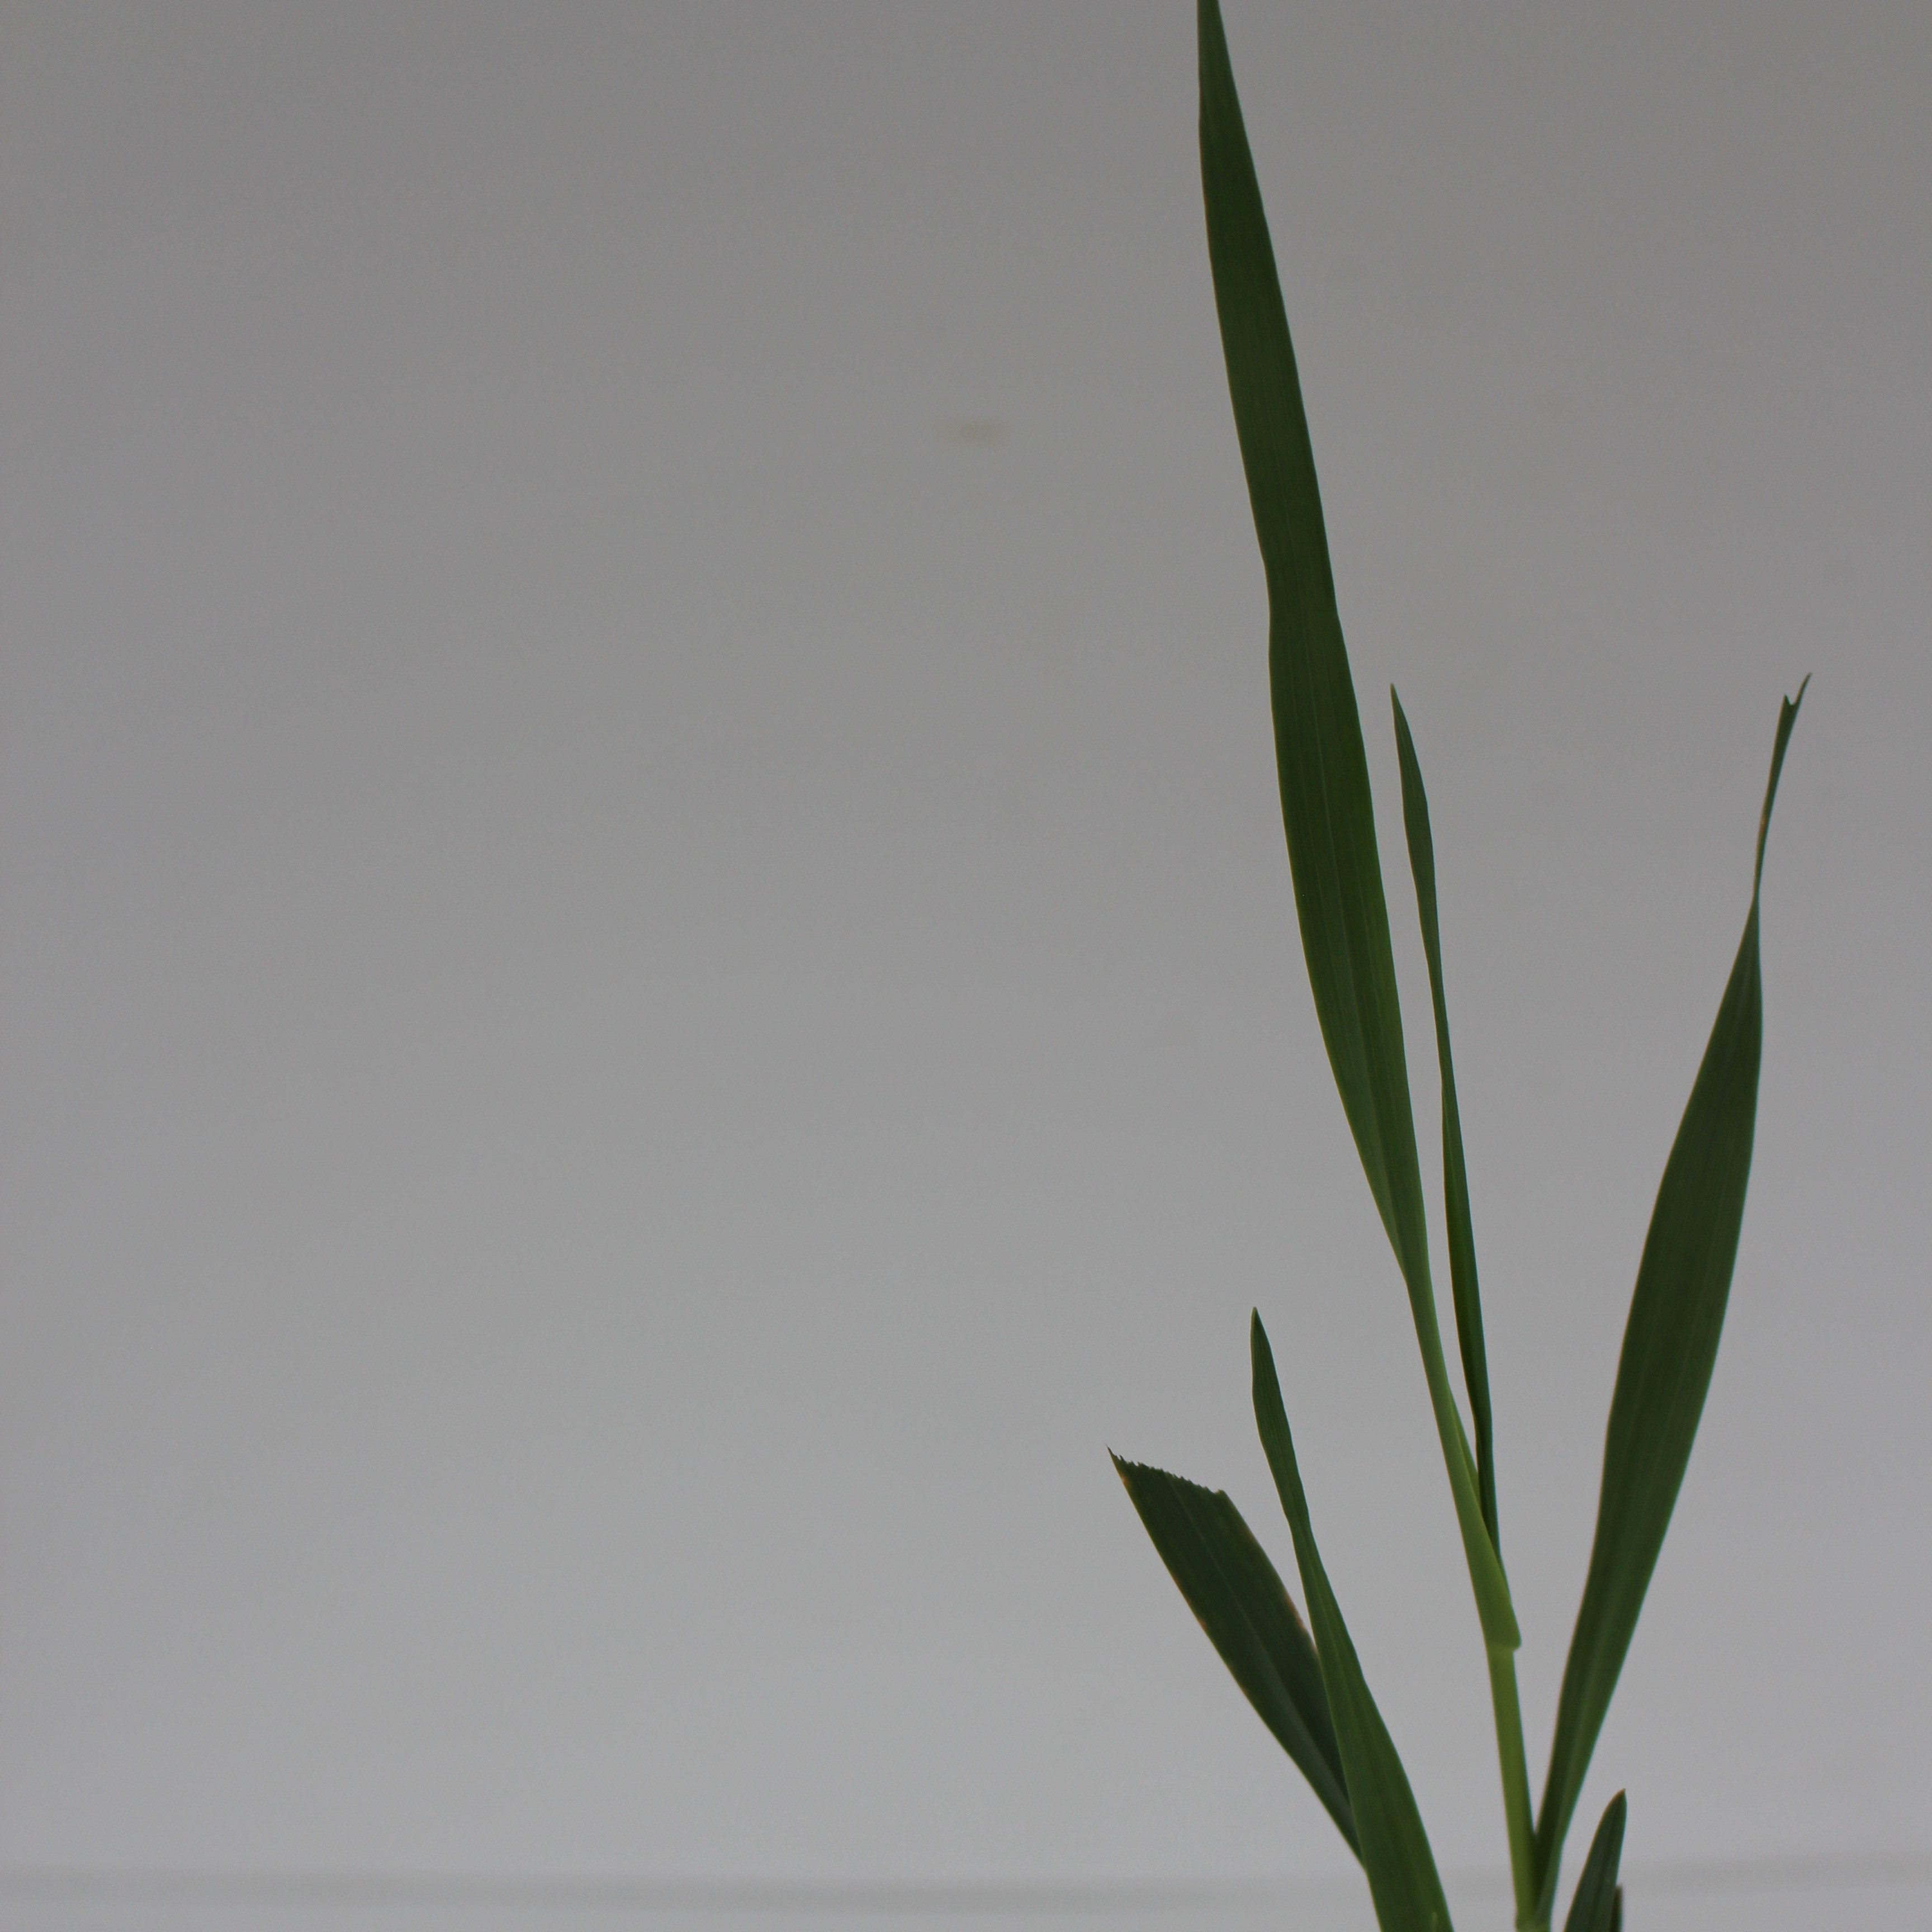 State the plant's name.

Avena sterilis
